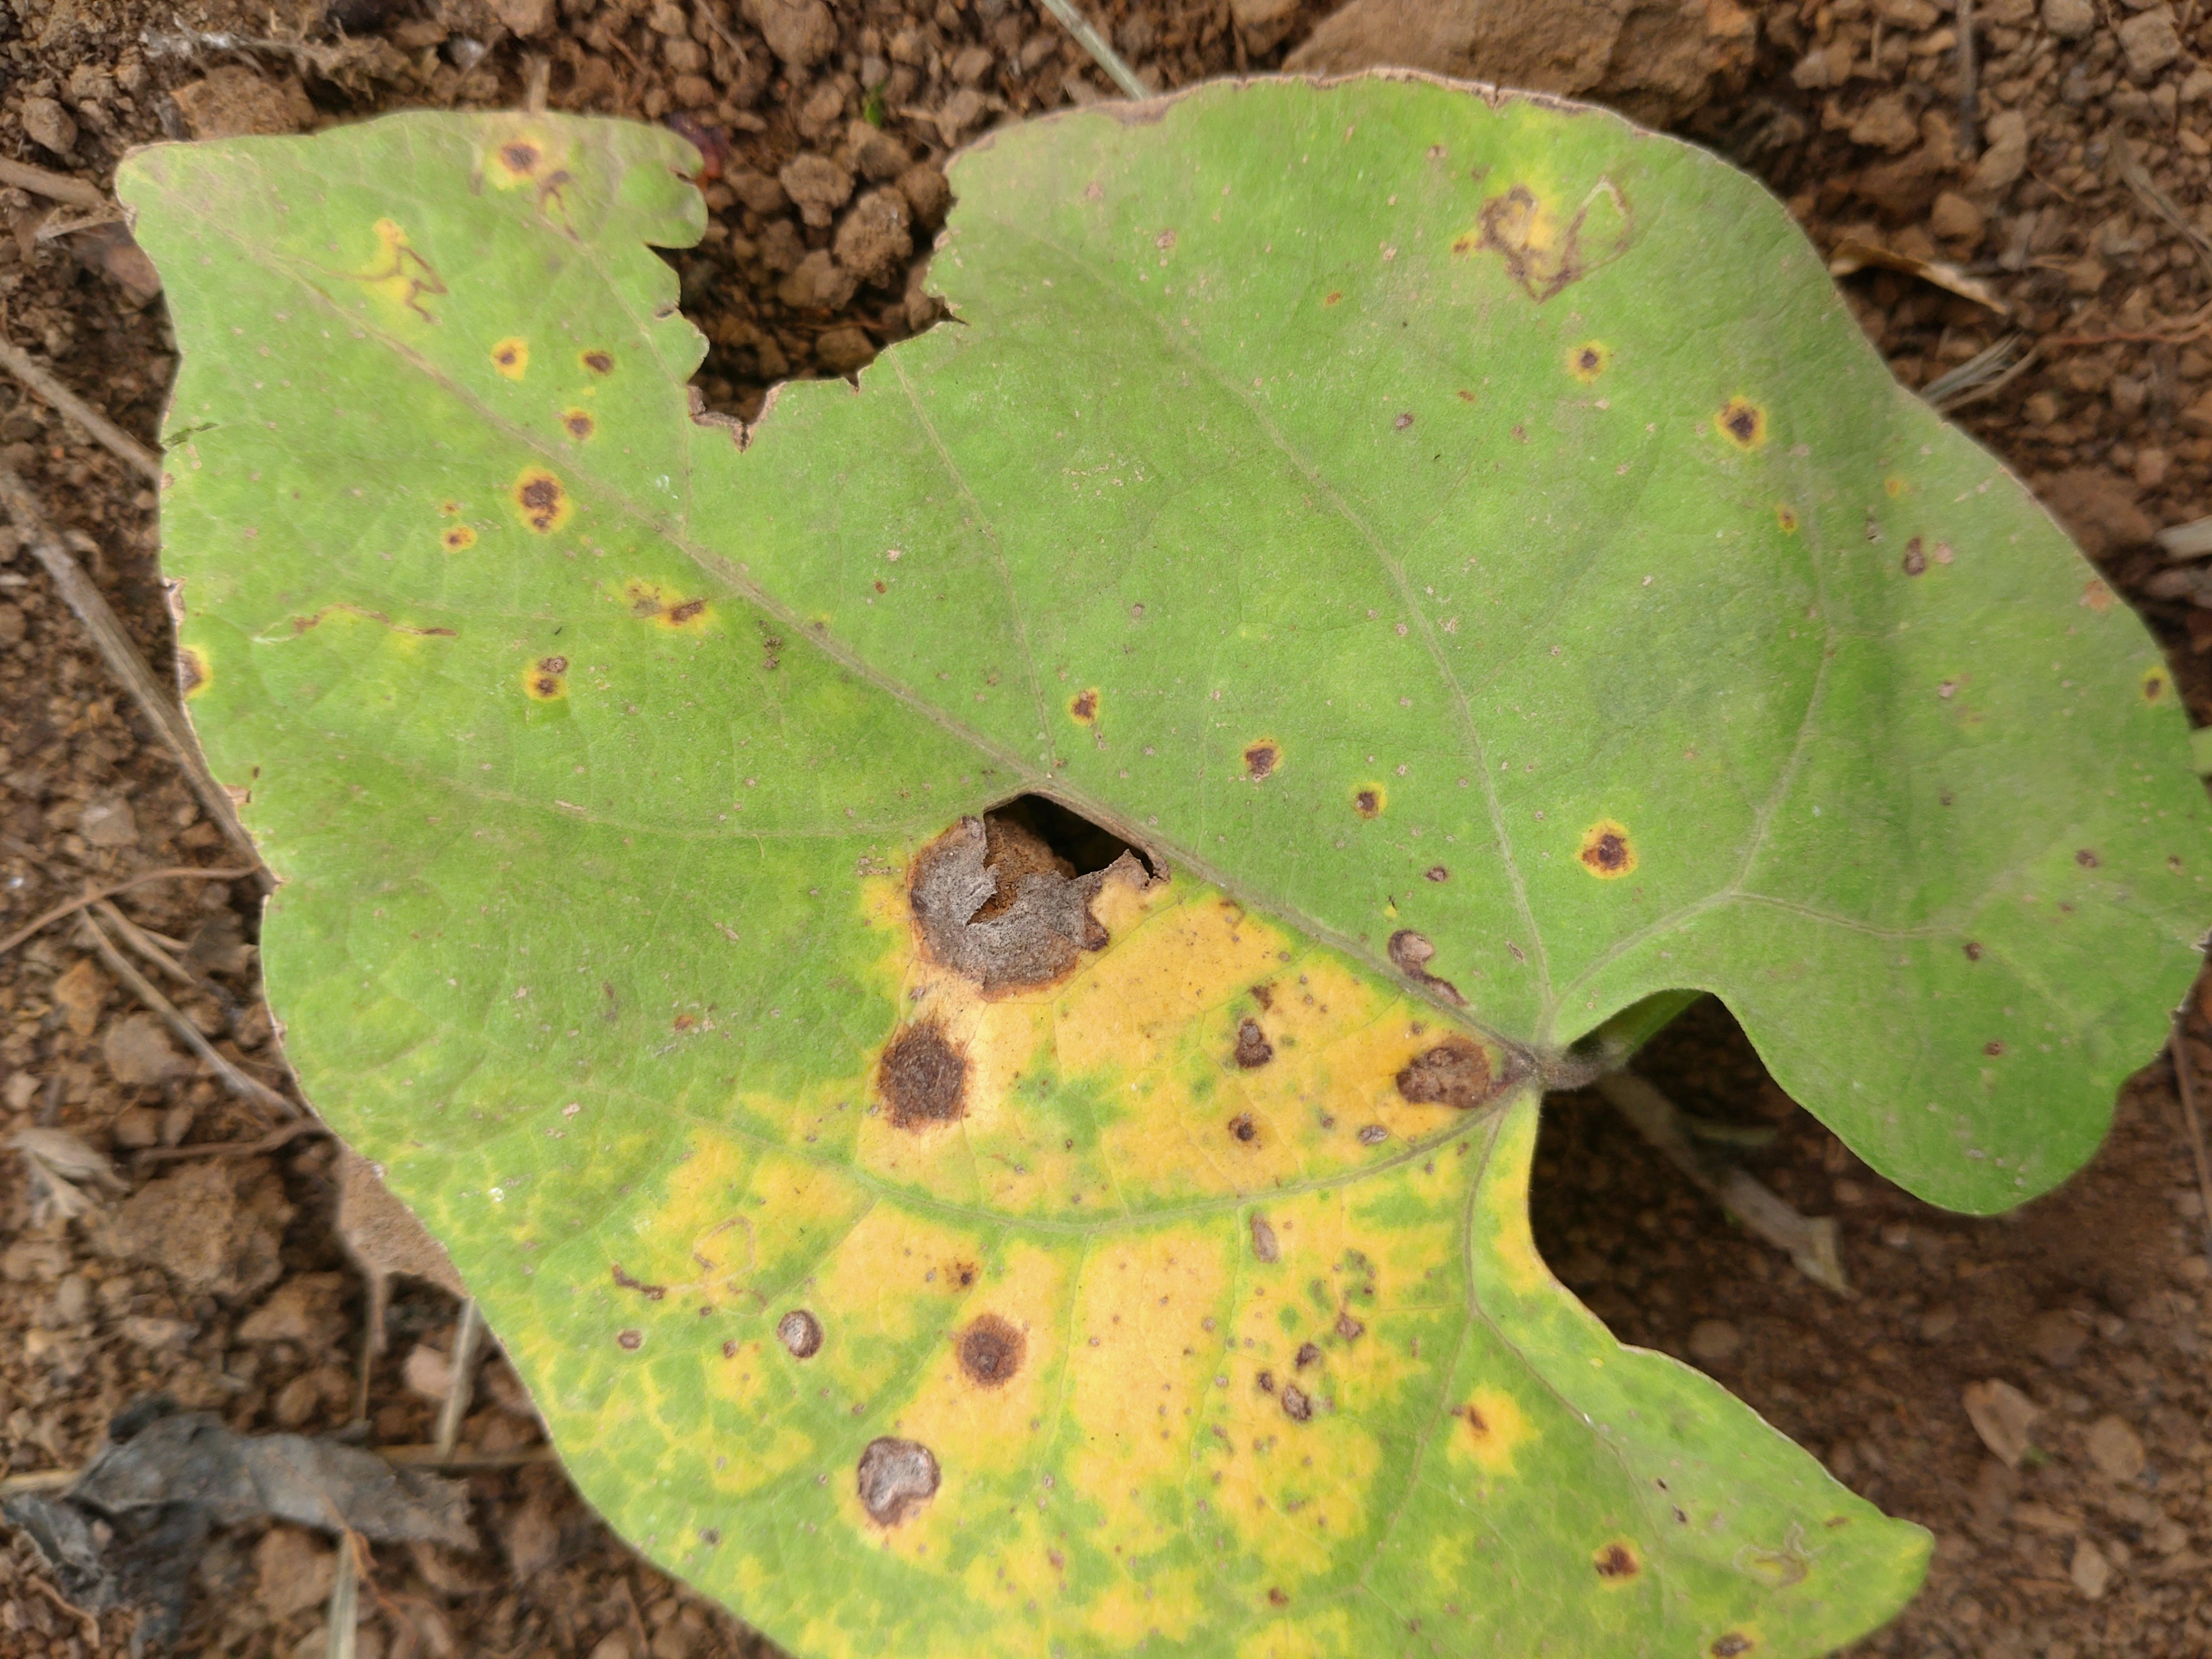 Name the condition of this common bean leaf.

rust
